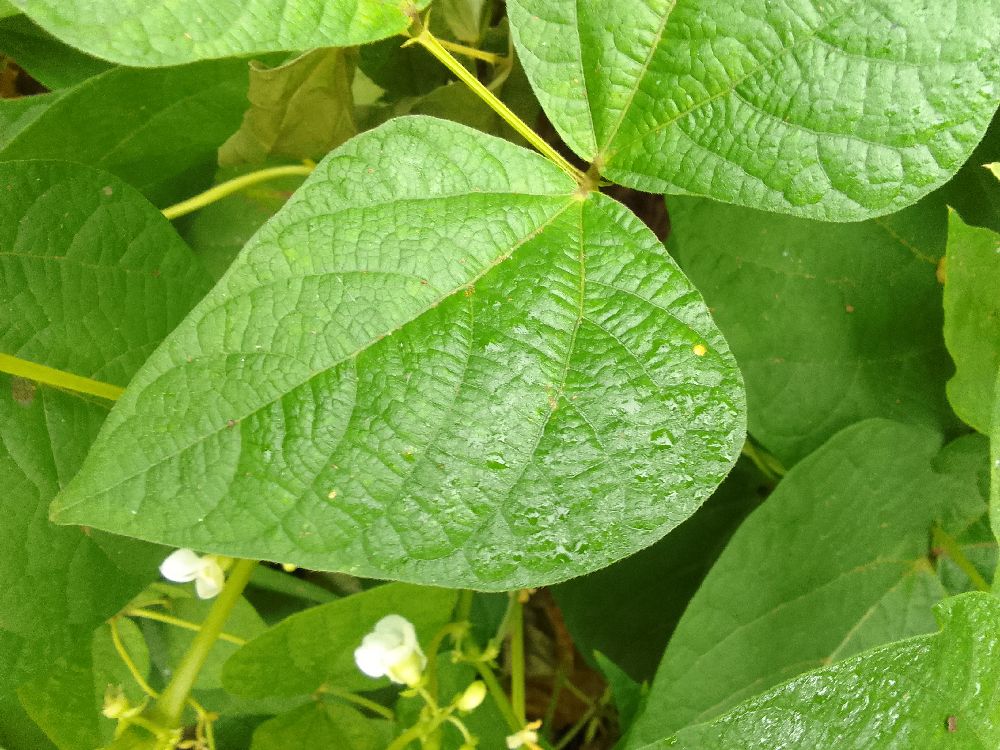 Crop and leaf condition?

common bean, healthy
